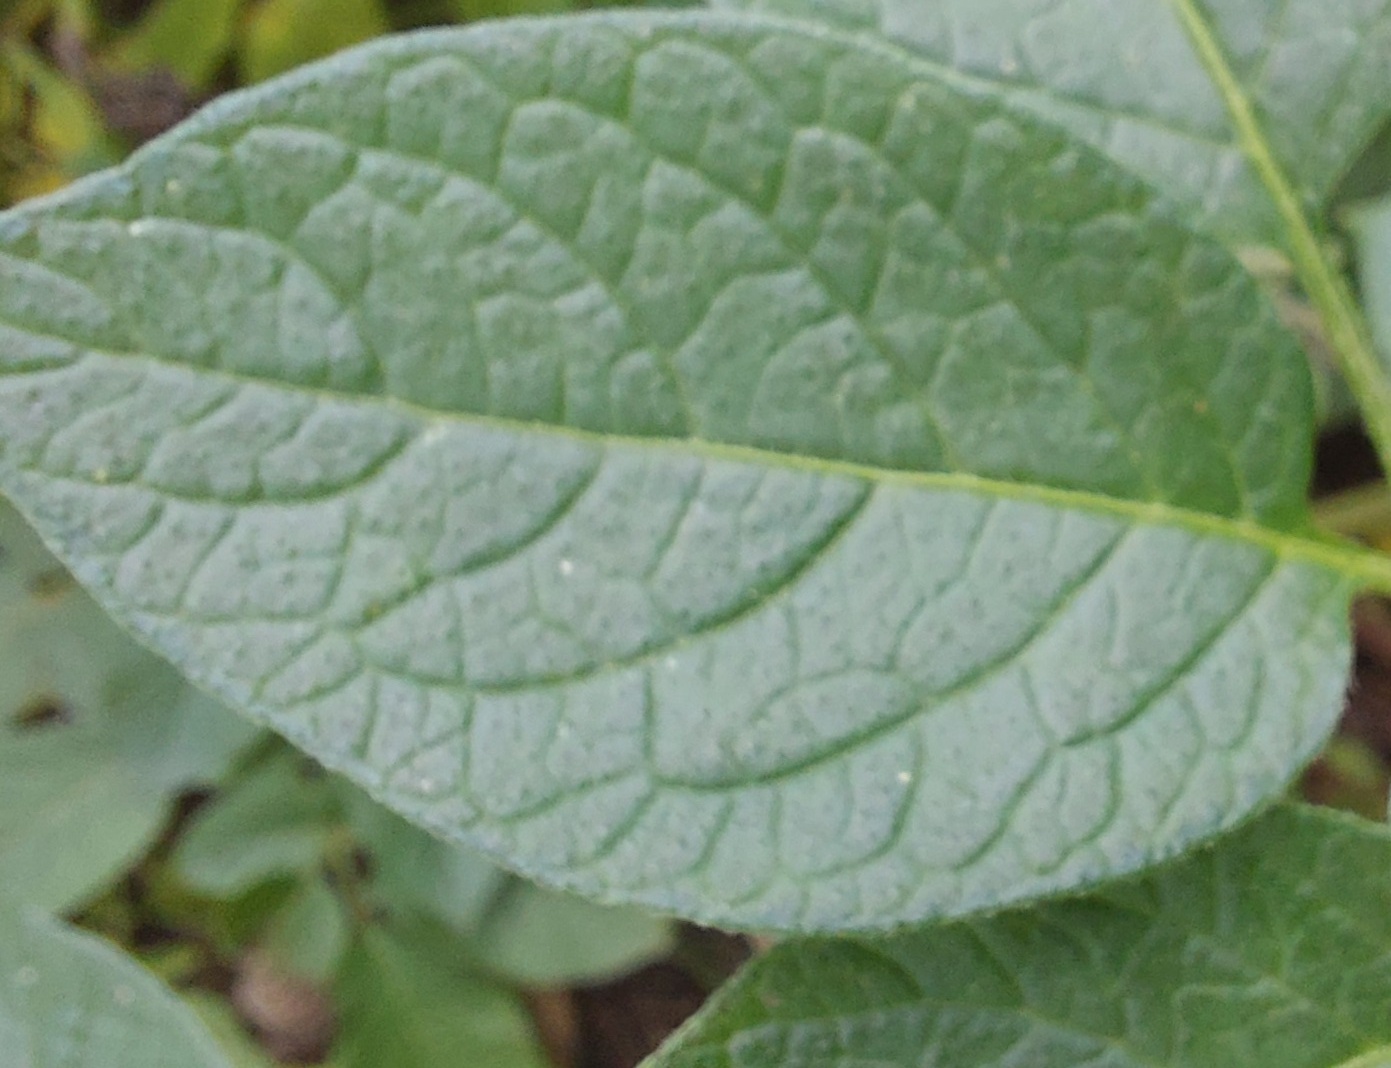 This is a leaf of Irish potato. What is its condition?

healthy
